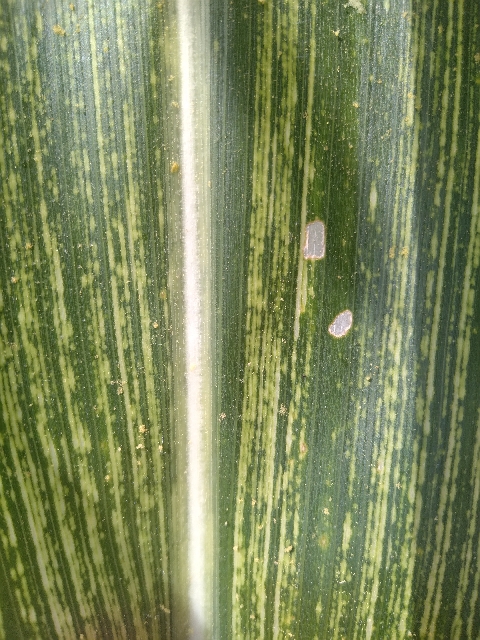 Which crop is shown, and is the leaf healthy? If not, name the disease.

maize, maize streak virus
